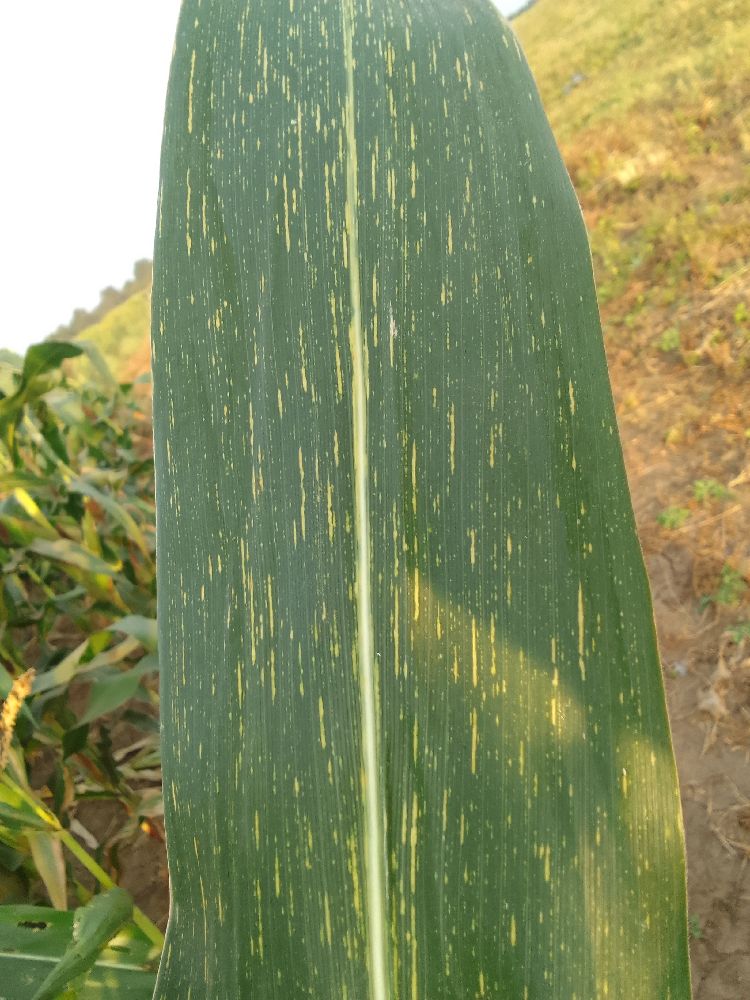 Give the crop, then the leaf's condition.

maize, maize streak virus
